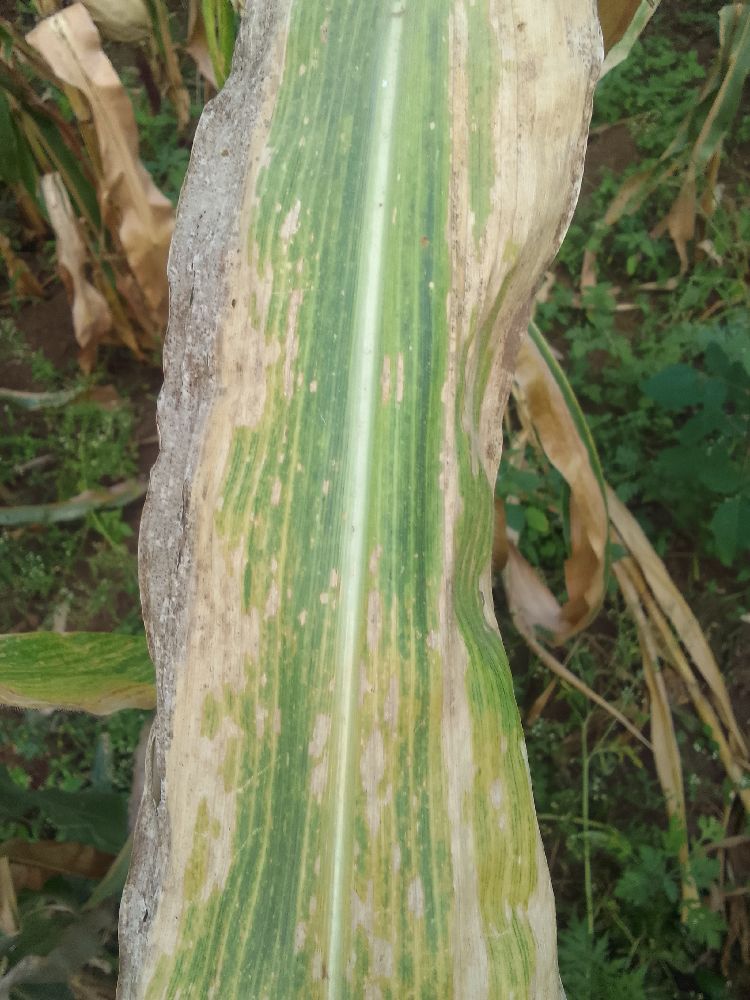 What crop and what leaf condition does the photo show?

maize, maize lethal necrosis
